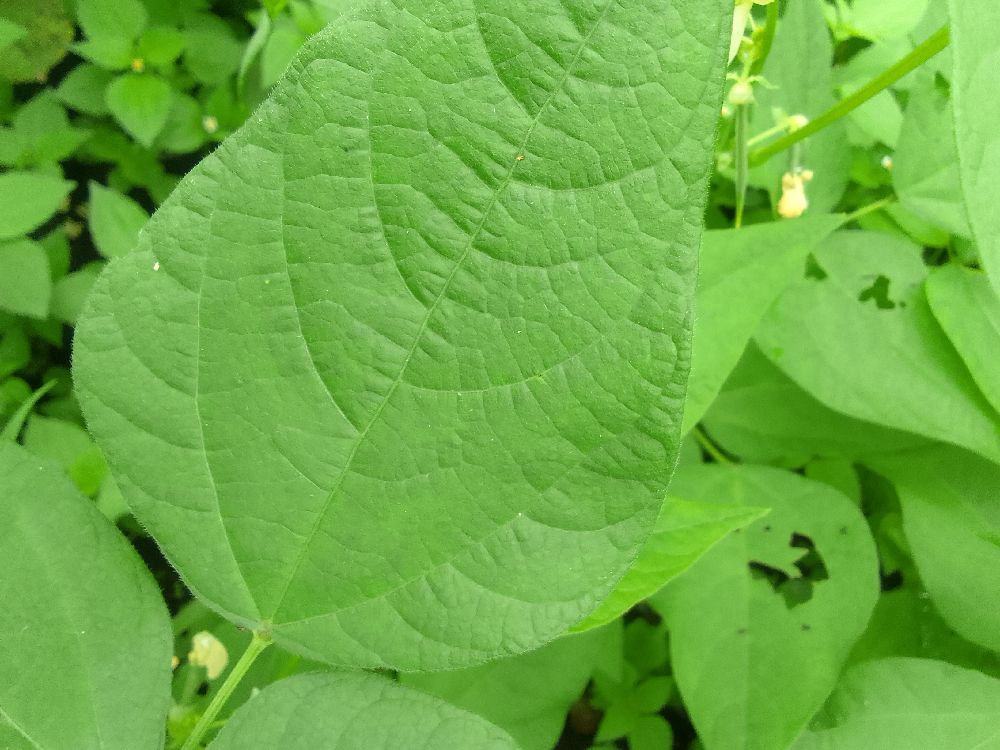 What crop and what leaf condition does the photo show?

common bean, healthy
